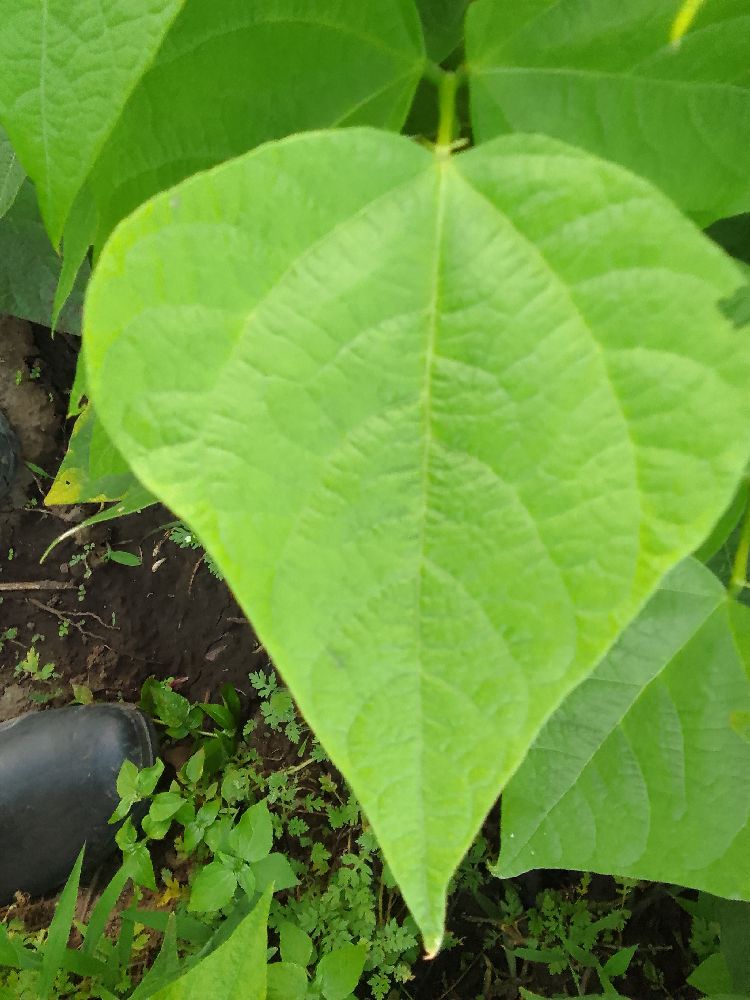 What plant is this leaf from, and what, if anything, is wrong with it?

common bean, healthy
